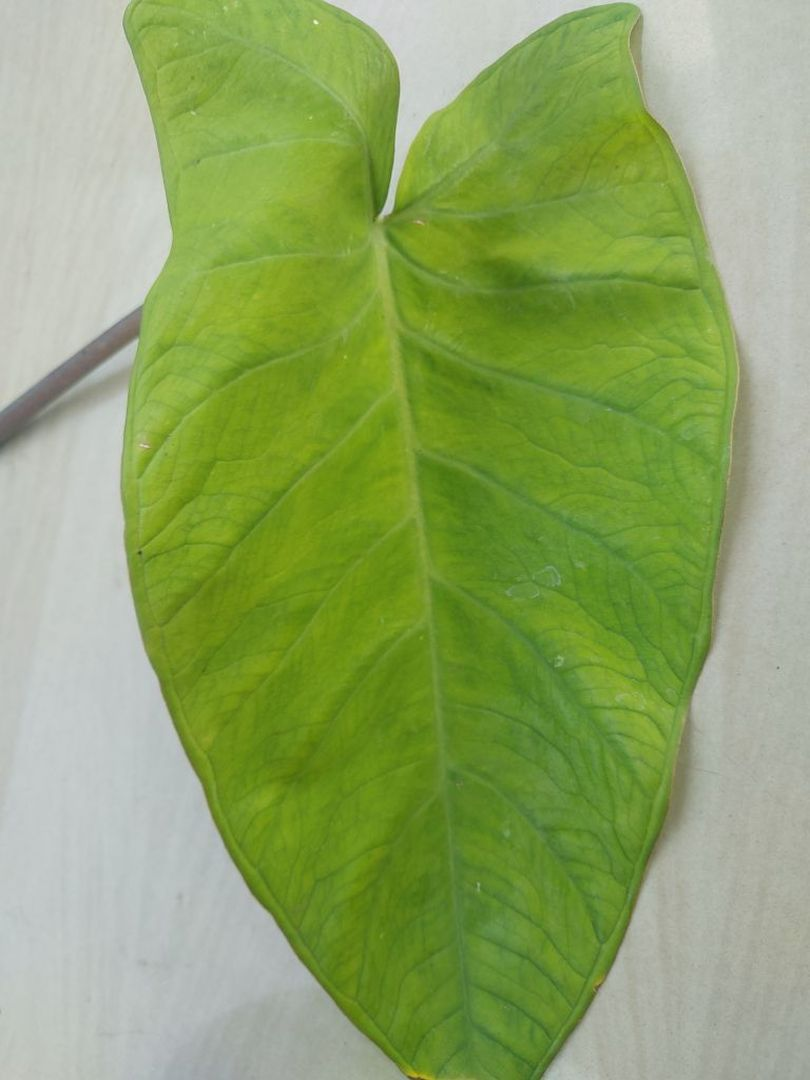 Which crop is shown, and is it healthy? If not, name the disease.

taro, mosaic
